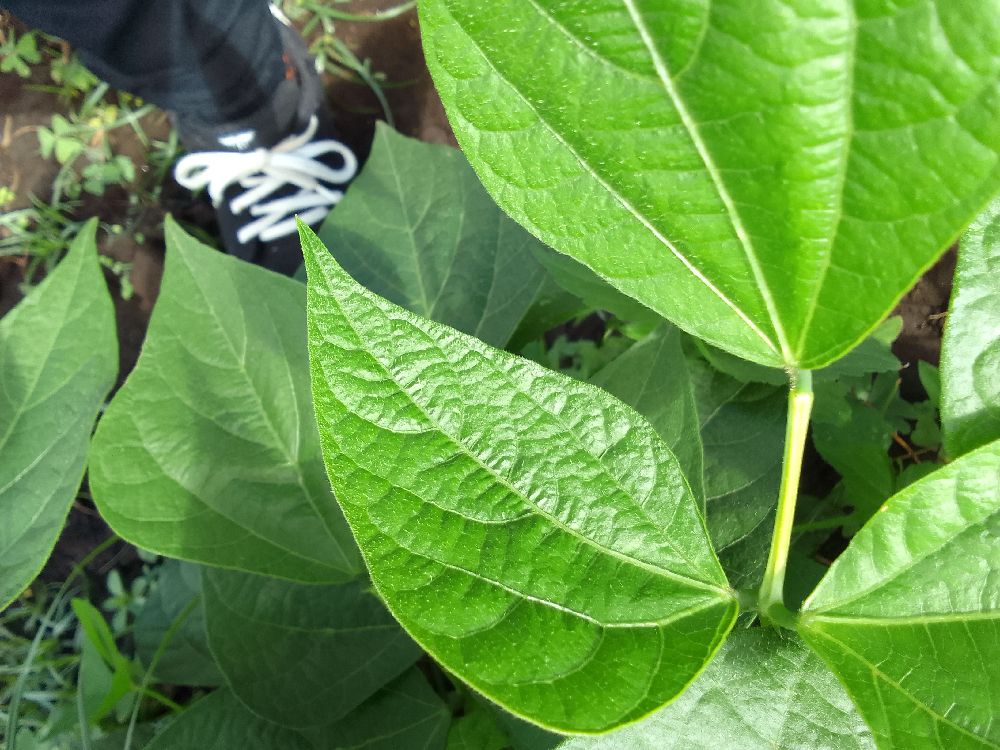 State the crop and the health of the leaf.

common bean, healthy
